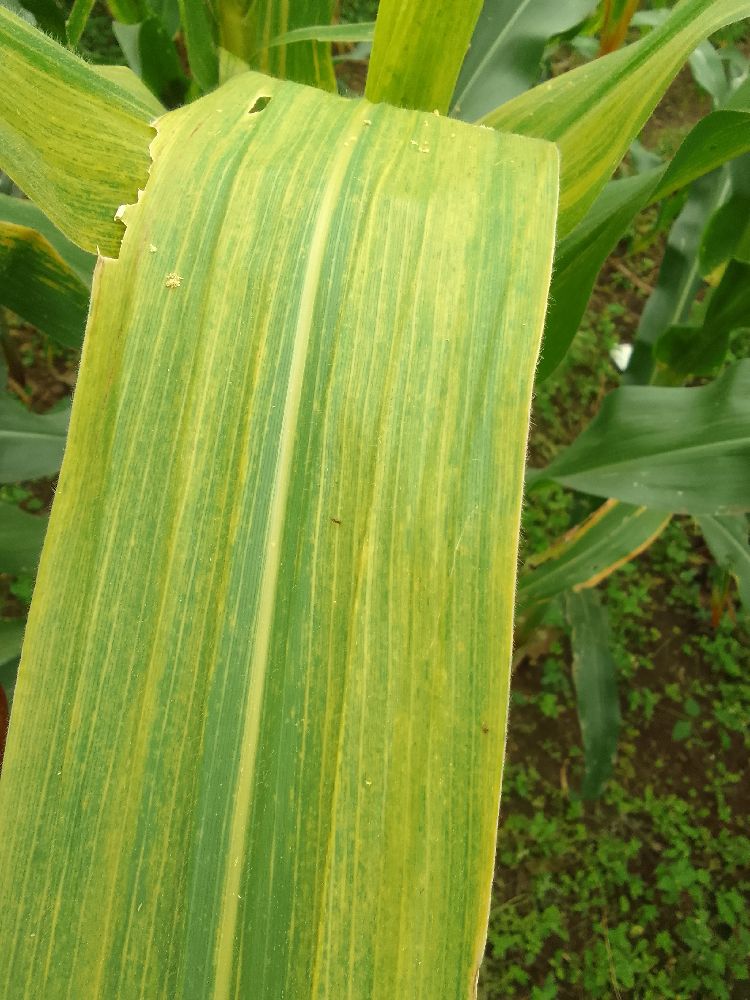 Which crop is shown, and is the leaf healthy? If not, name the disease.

maize, maize lethal necrosis
